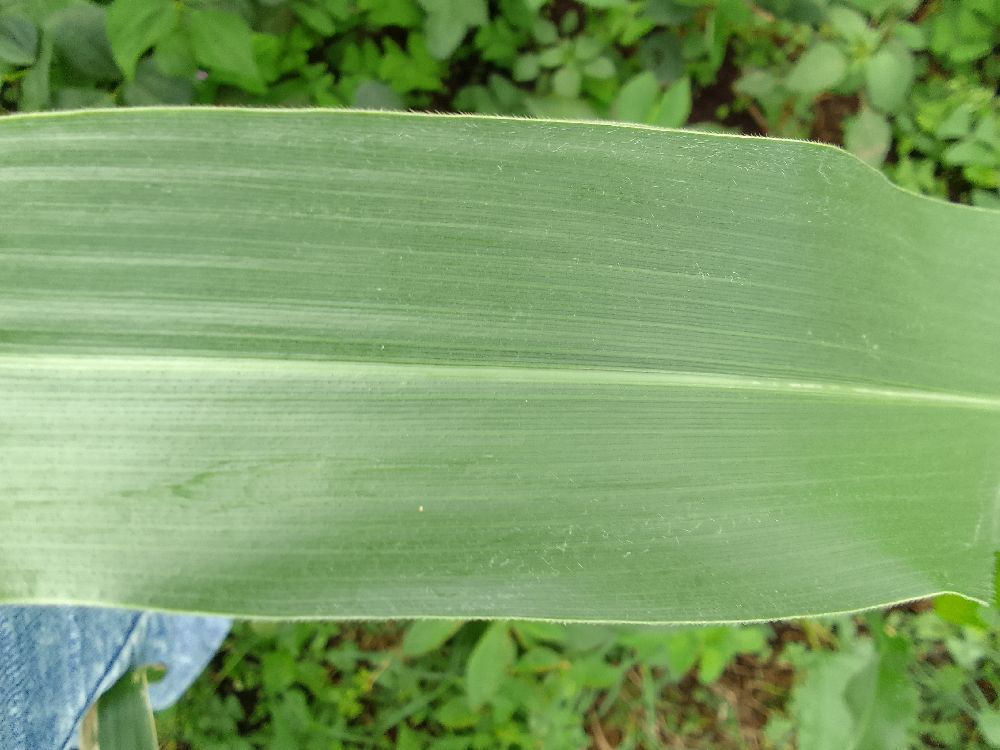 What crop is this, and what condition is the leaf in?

maize, healthy
